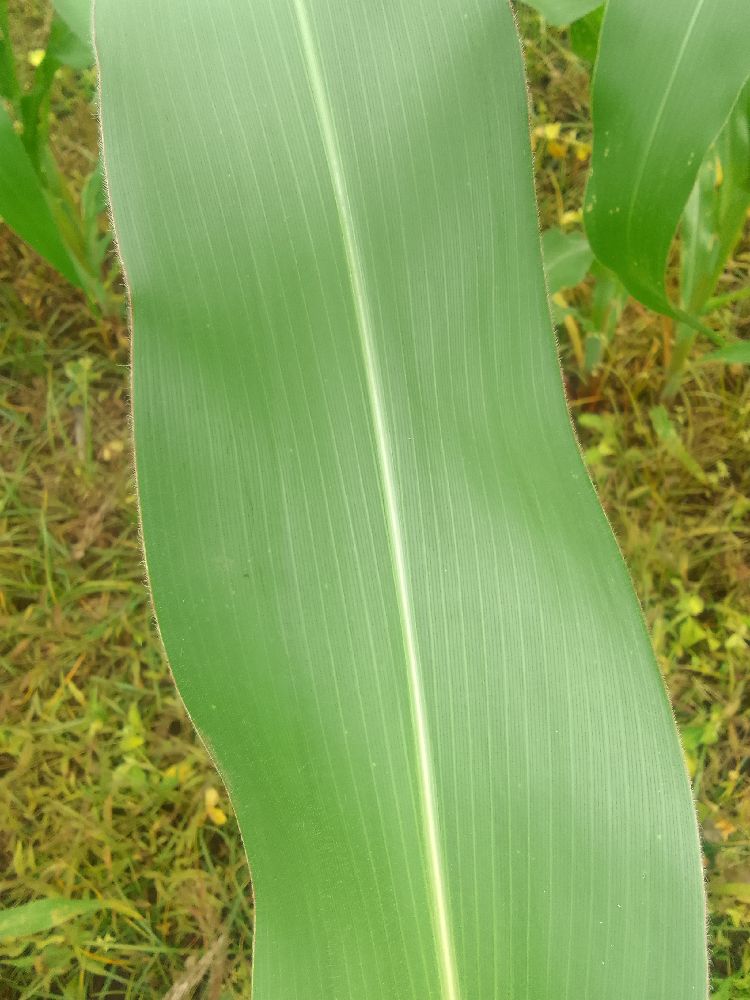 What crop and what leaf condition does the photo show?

maize, healthy
